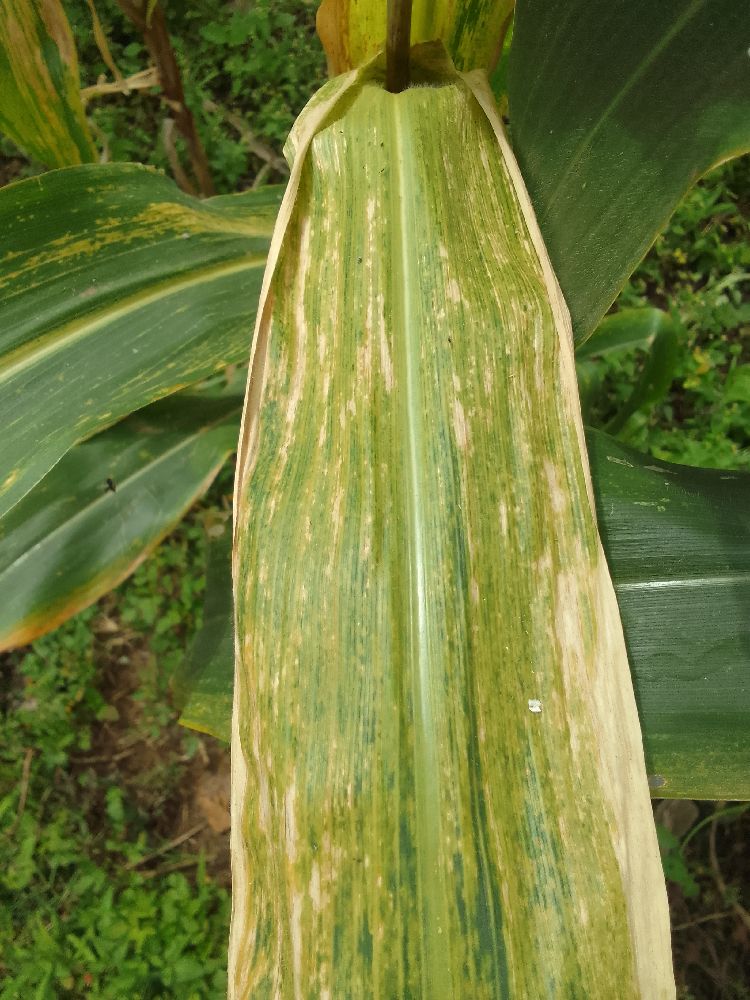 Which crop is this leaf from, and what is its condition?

maize, maize lethal necrosis
